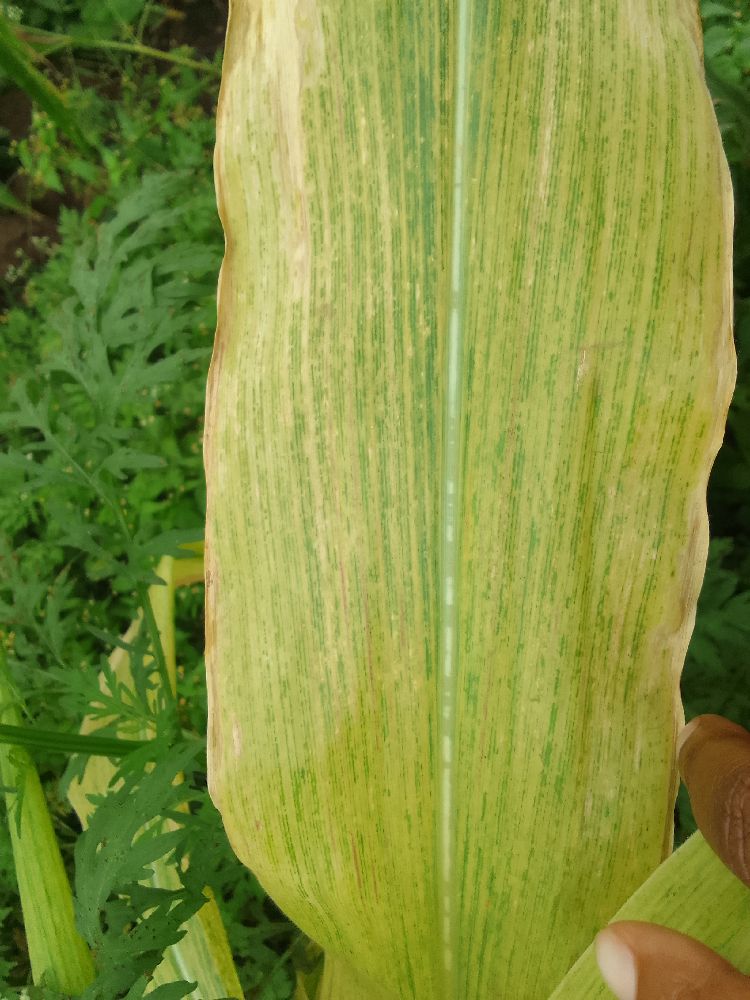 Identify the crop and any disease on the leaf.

maize, maize lethal necrosis
